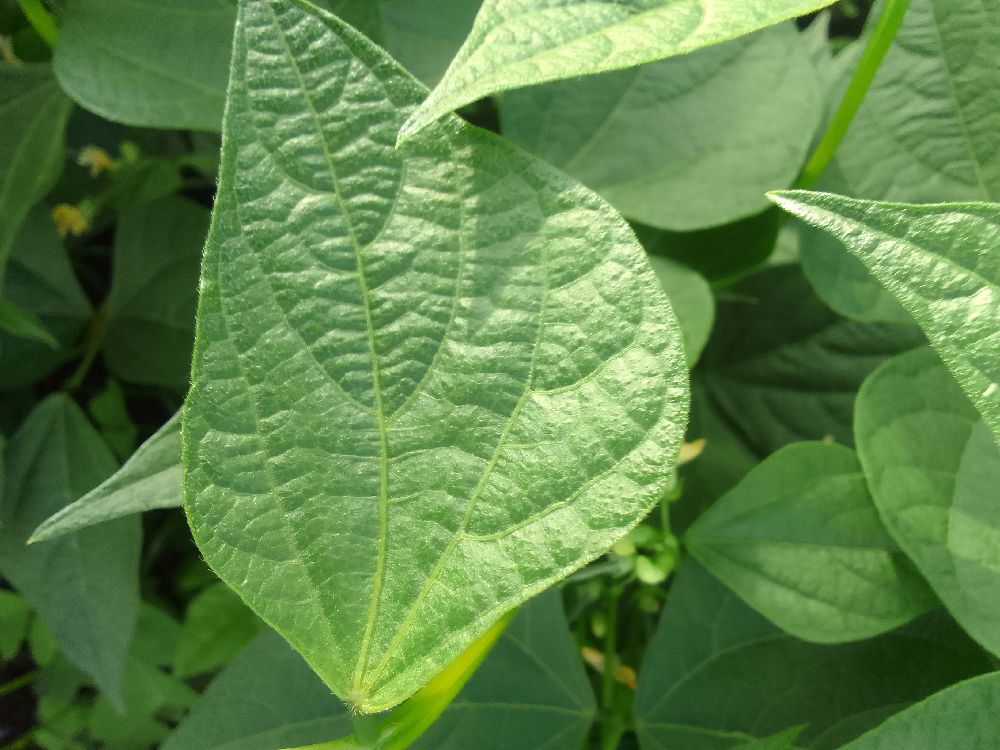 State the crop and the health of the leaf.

common bean, healthy
